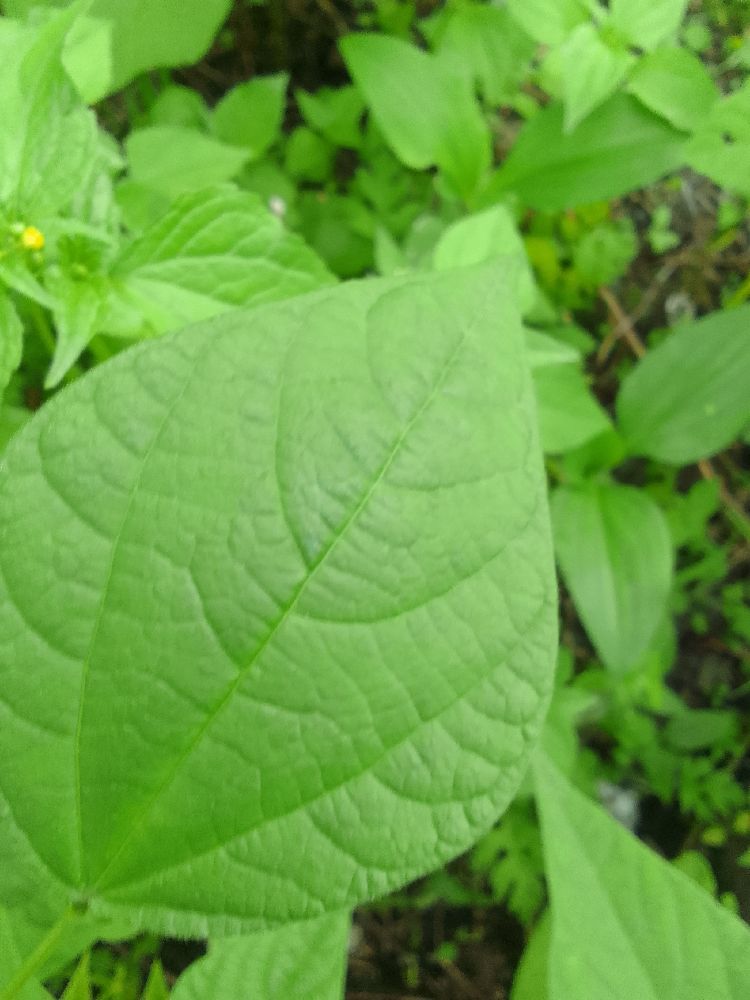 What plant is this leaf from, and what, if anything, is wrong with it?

common bean, healthy
